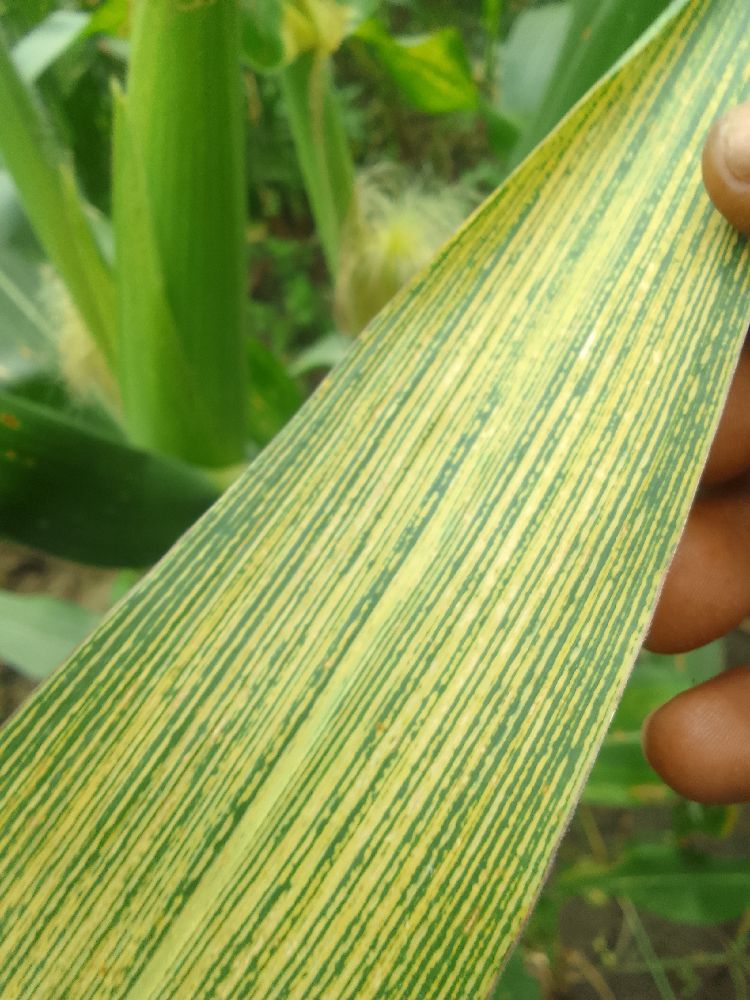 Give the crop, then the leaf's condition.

maize, maize streak virus
